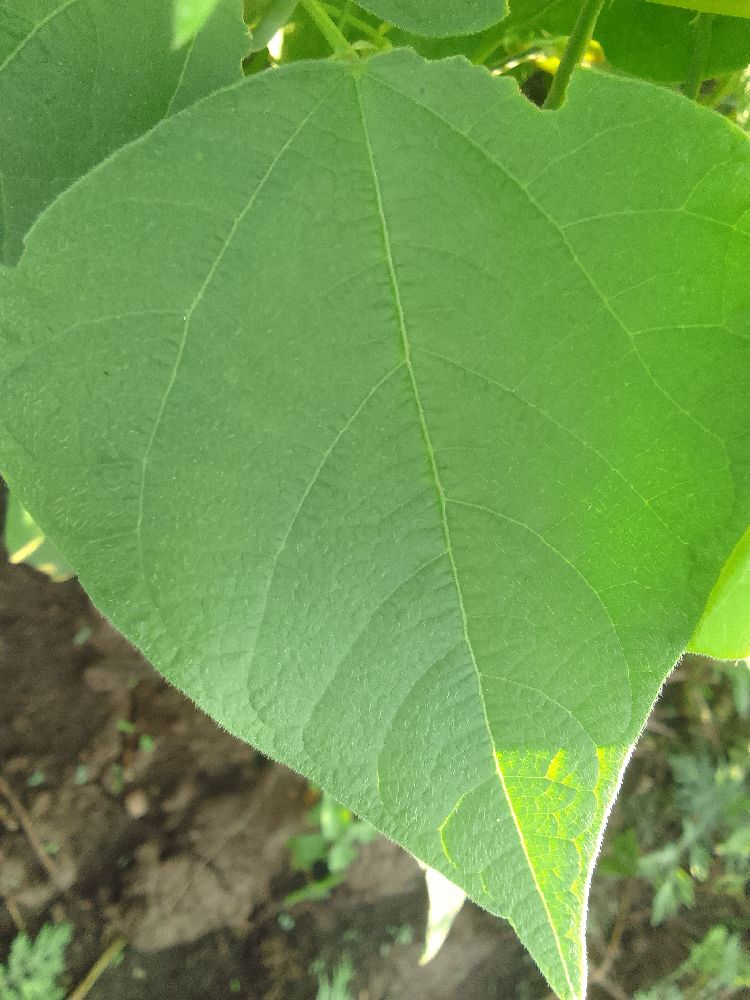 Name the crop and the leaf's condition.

common bean, healthy
